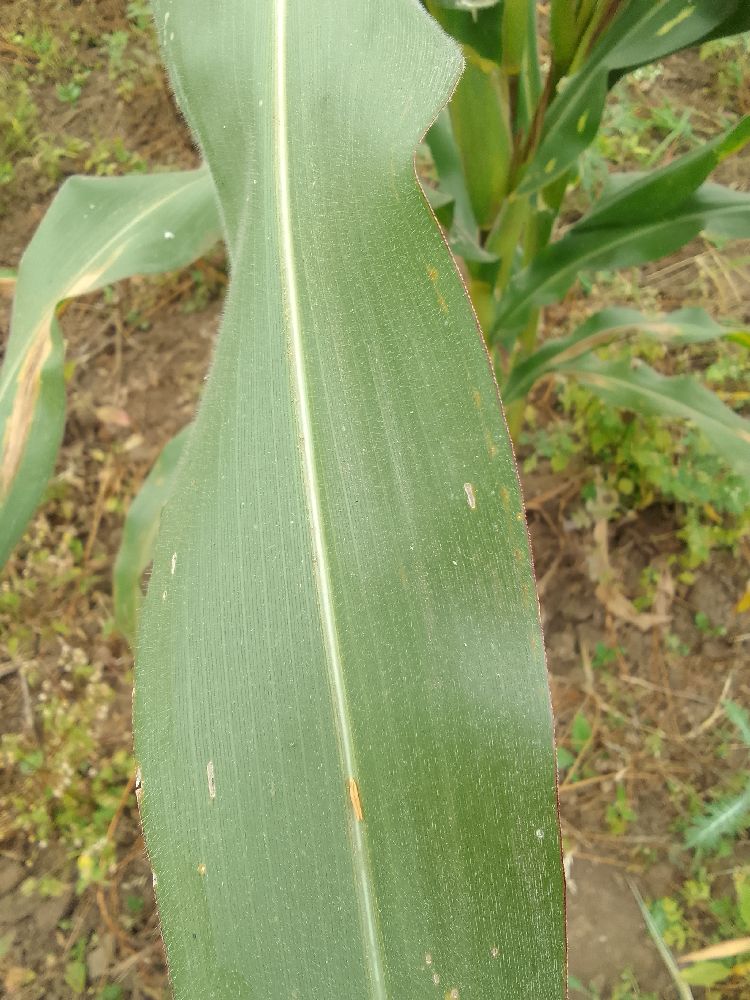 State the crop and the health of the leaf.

maize, healthy
